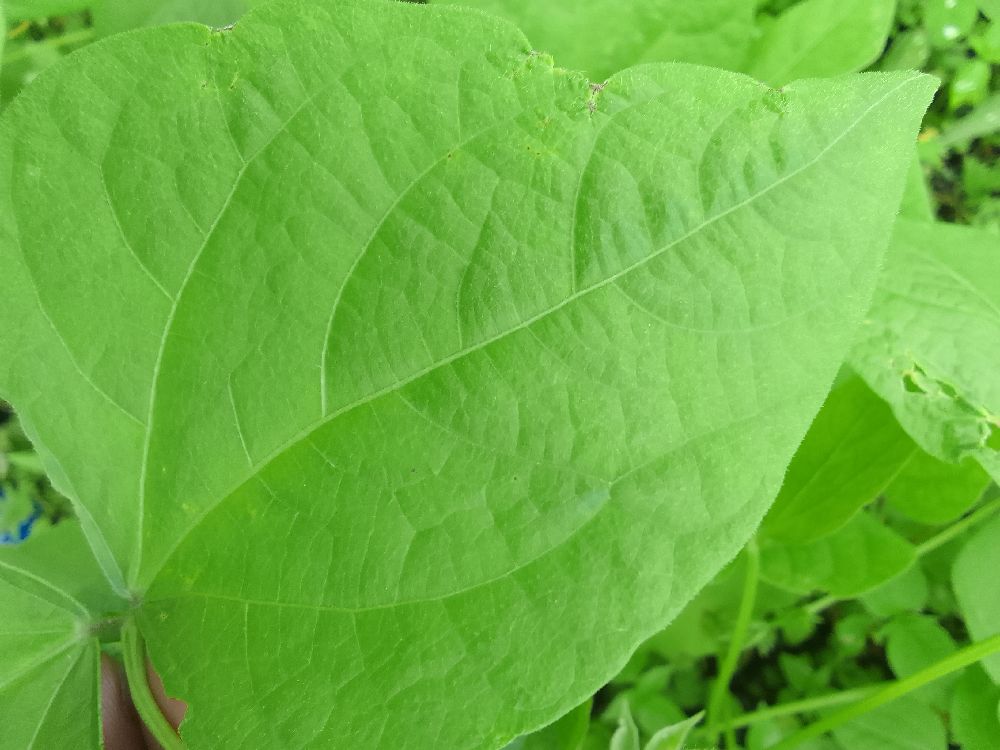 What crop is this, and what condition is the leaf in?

common bean, healthy
